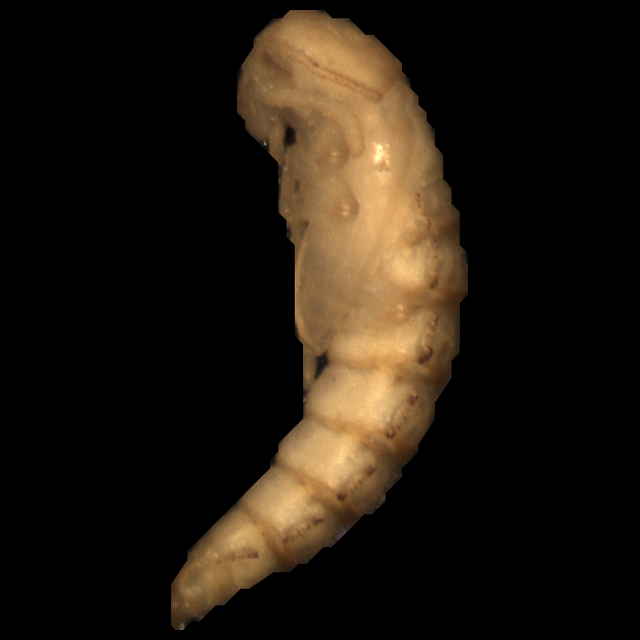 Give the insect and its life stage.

mealworm pupa
